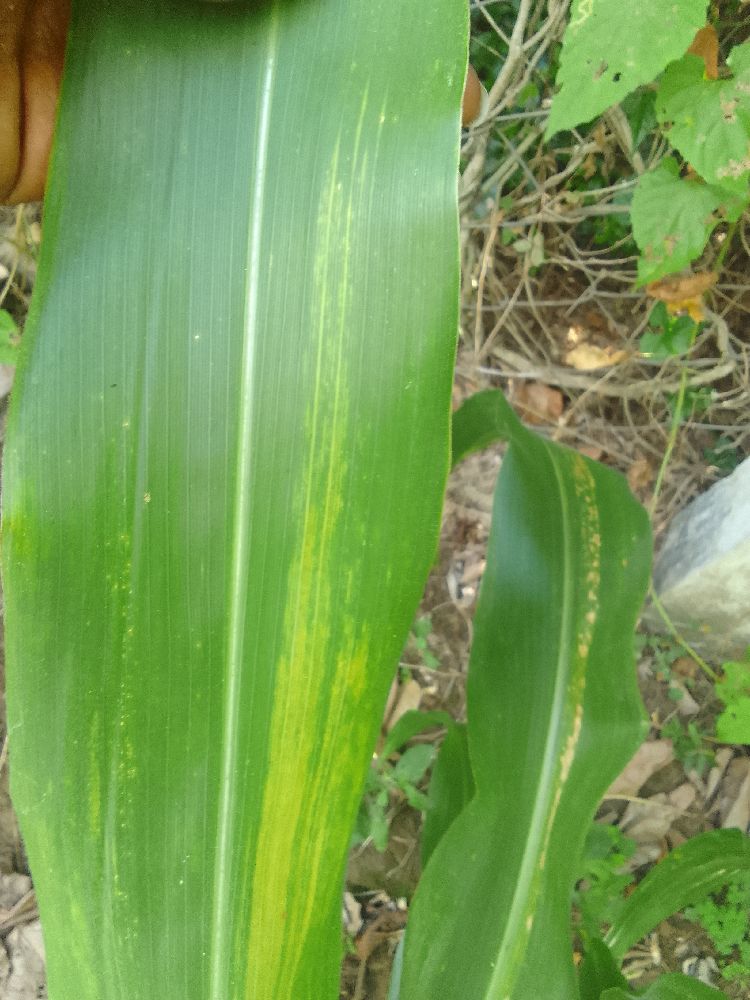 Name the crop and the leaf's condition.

maize, maize lethal necrosis
